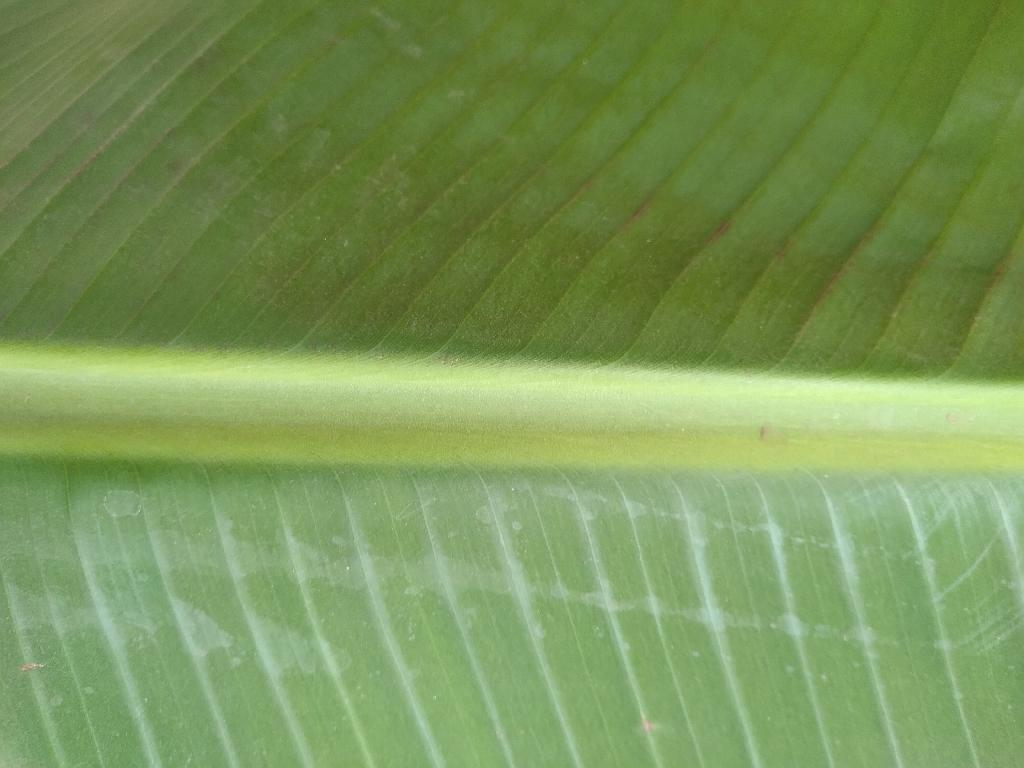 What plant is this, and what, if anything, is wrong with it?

banana, healthy
